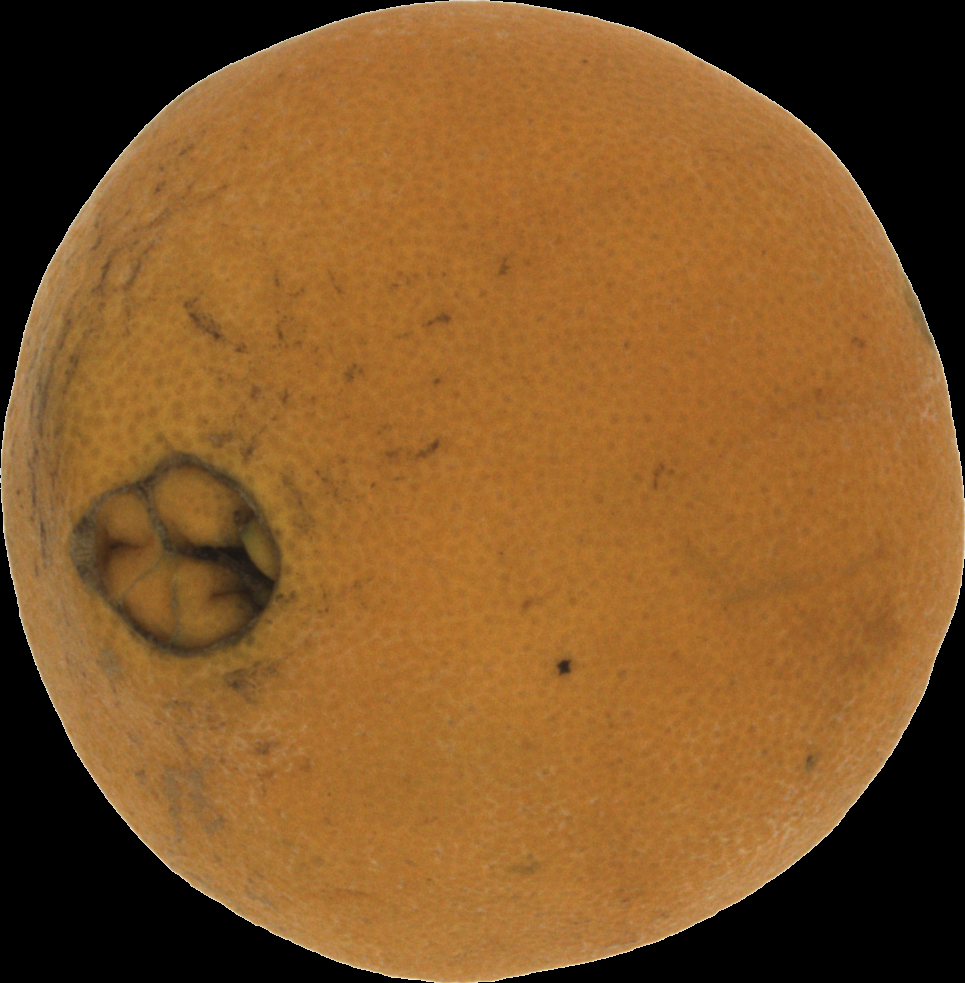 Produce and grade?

orange, bad
